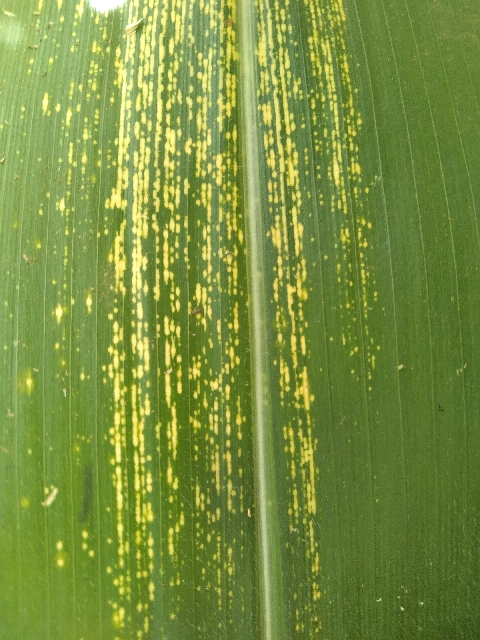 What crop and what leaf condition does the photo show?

maize, maize streak virus
